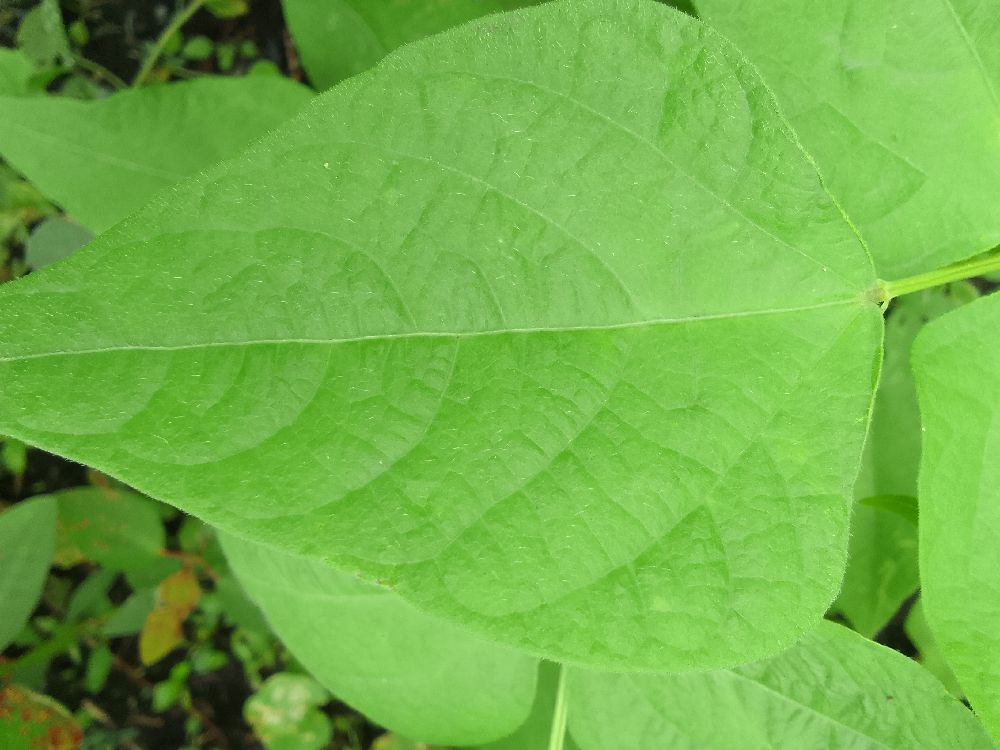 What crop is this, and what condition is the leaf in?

common bean, healthy
